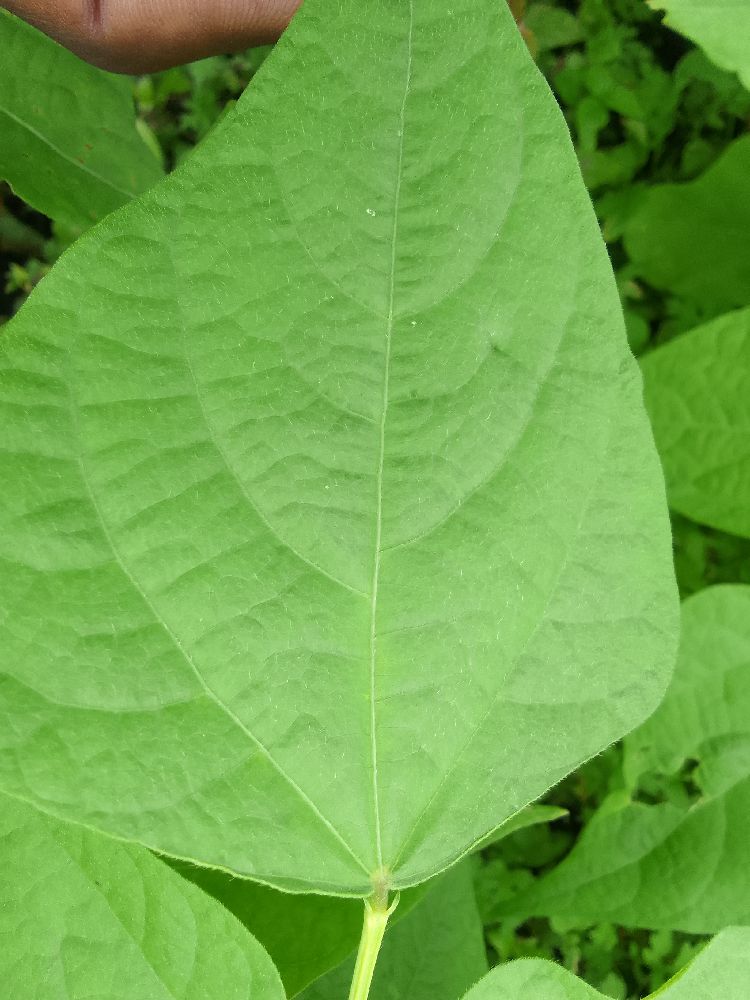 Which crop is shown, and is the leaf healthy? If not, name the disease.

common bean, healthy
